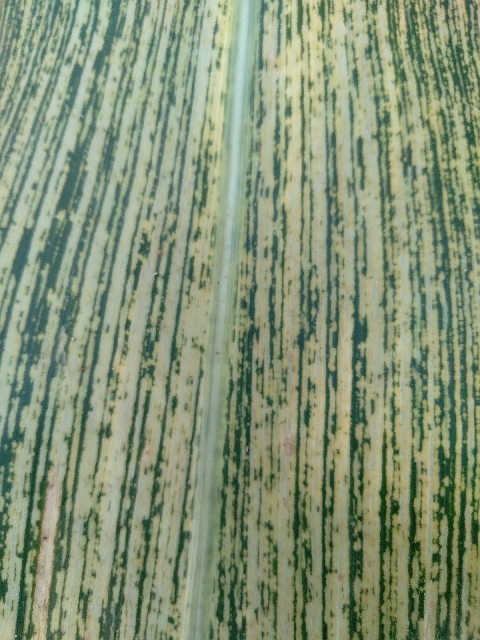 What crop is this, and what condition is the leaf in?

maize, maize streak virus
